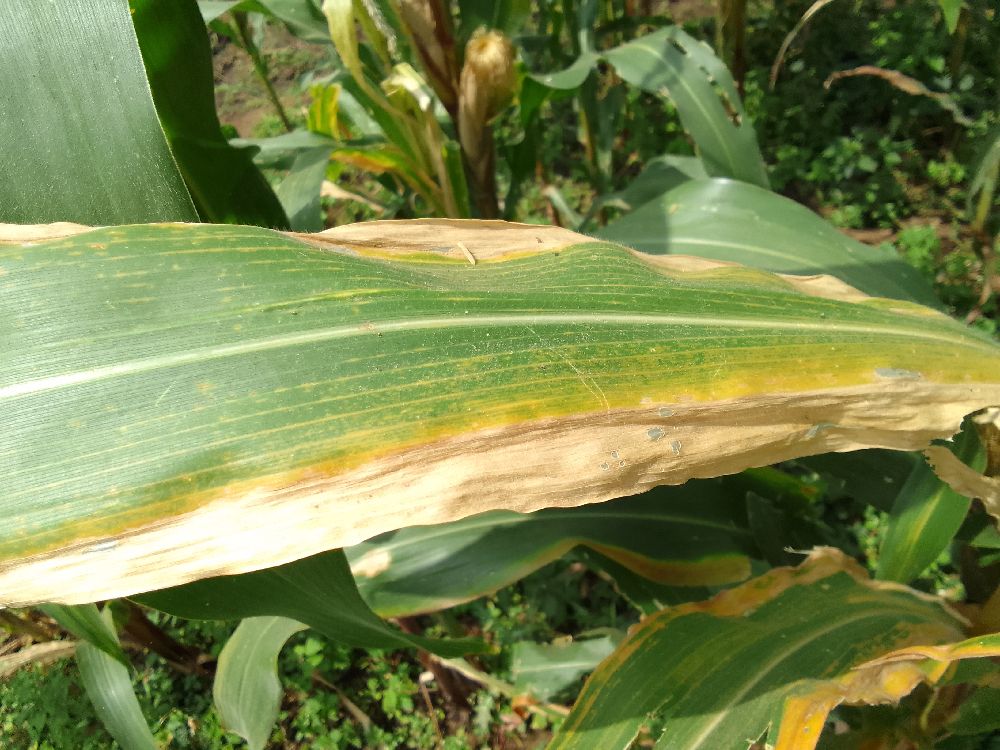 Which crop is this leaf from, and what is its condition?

maize, maize lethal necrosis
